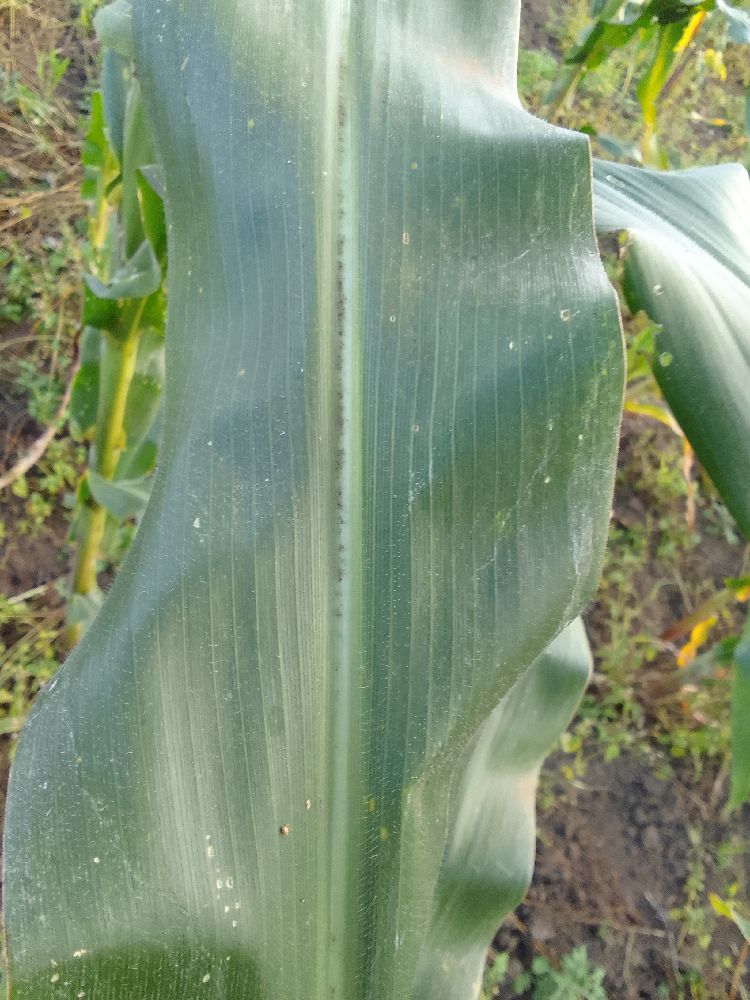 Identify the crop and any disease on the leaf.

maize, healthy
